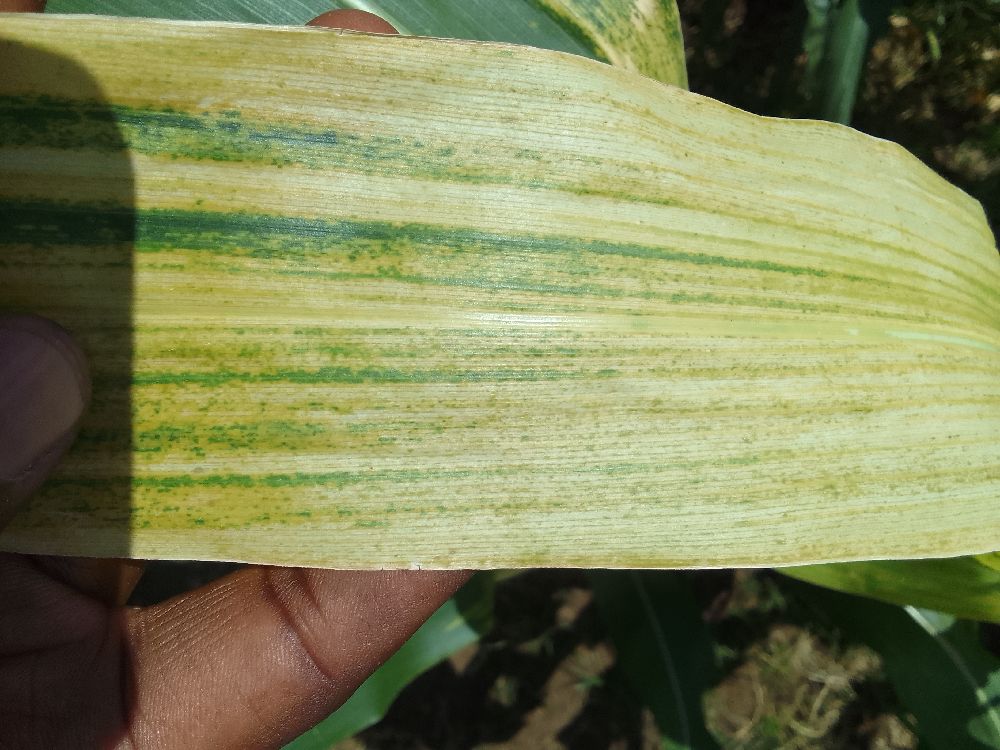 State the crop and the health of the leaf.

maize, maize lethal necrosis
